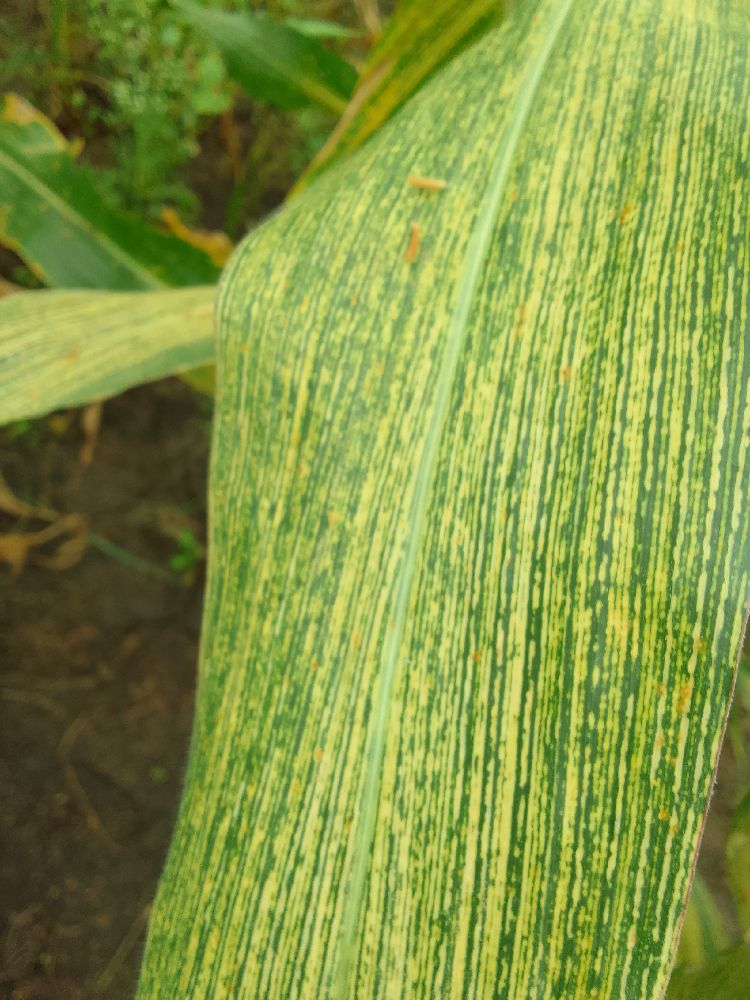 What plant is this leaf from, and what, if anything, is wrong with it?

maize, maize streak virus
